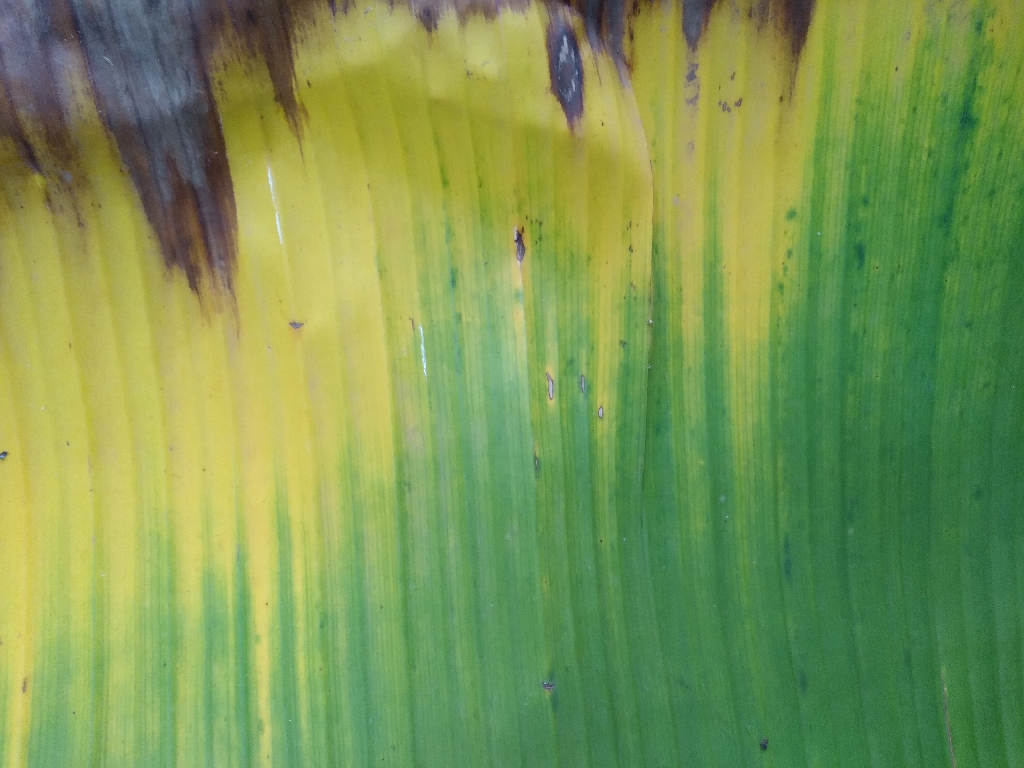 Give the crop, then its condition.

banana, fusarium wilt race 1
